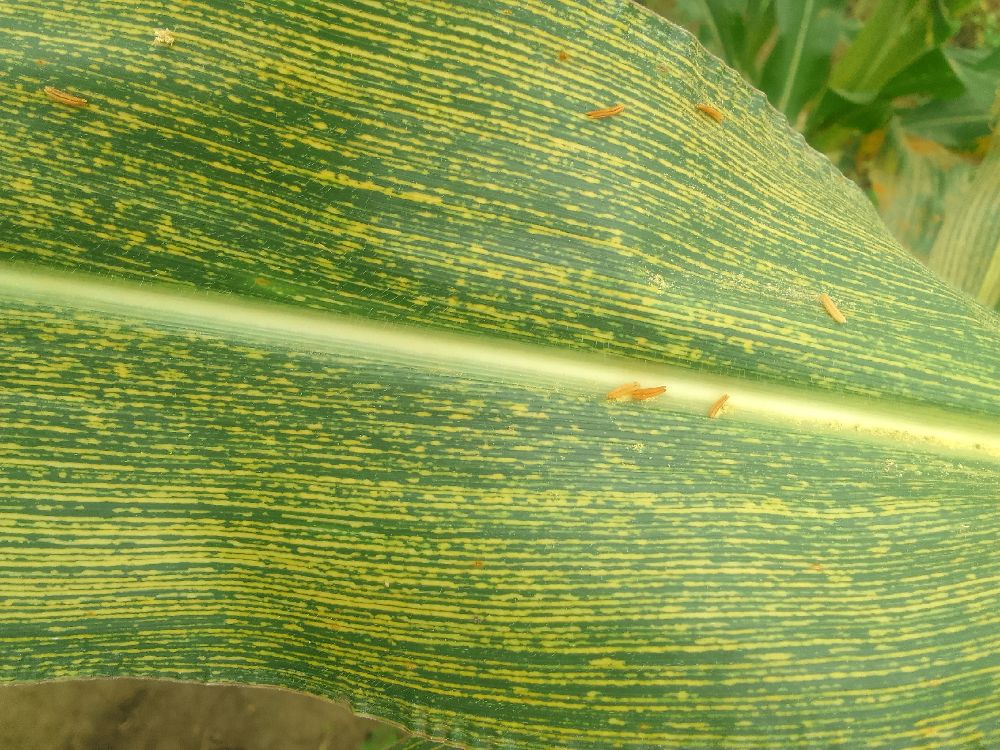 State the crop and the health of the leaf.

maize, maize streak virus
